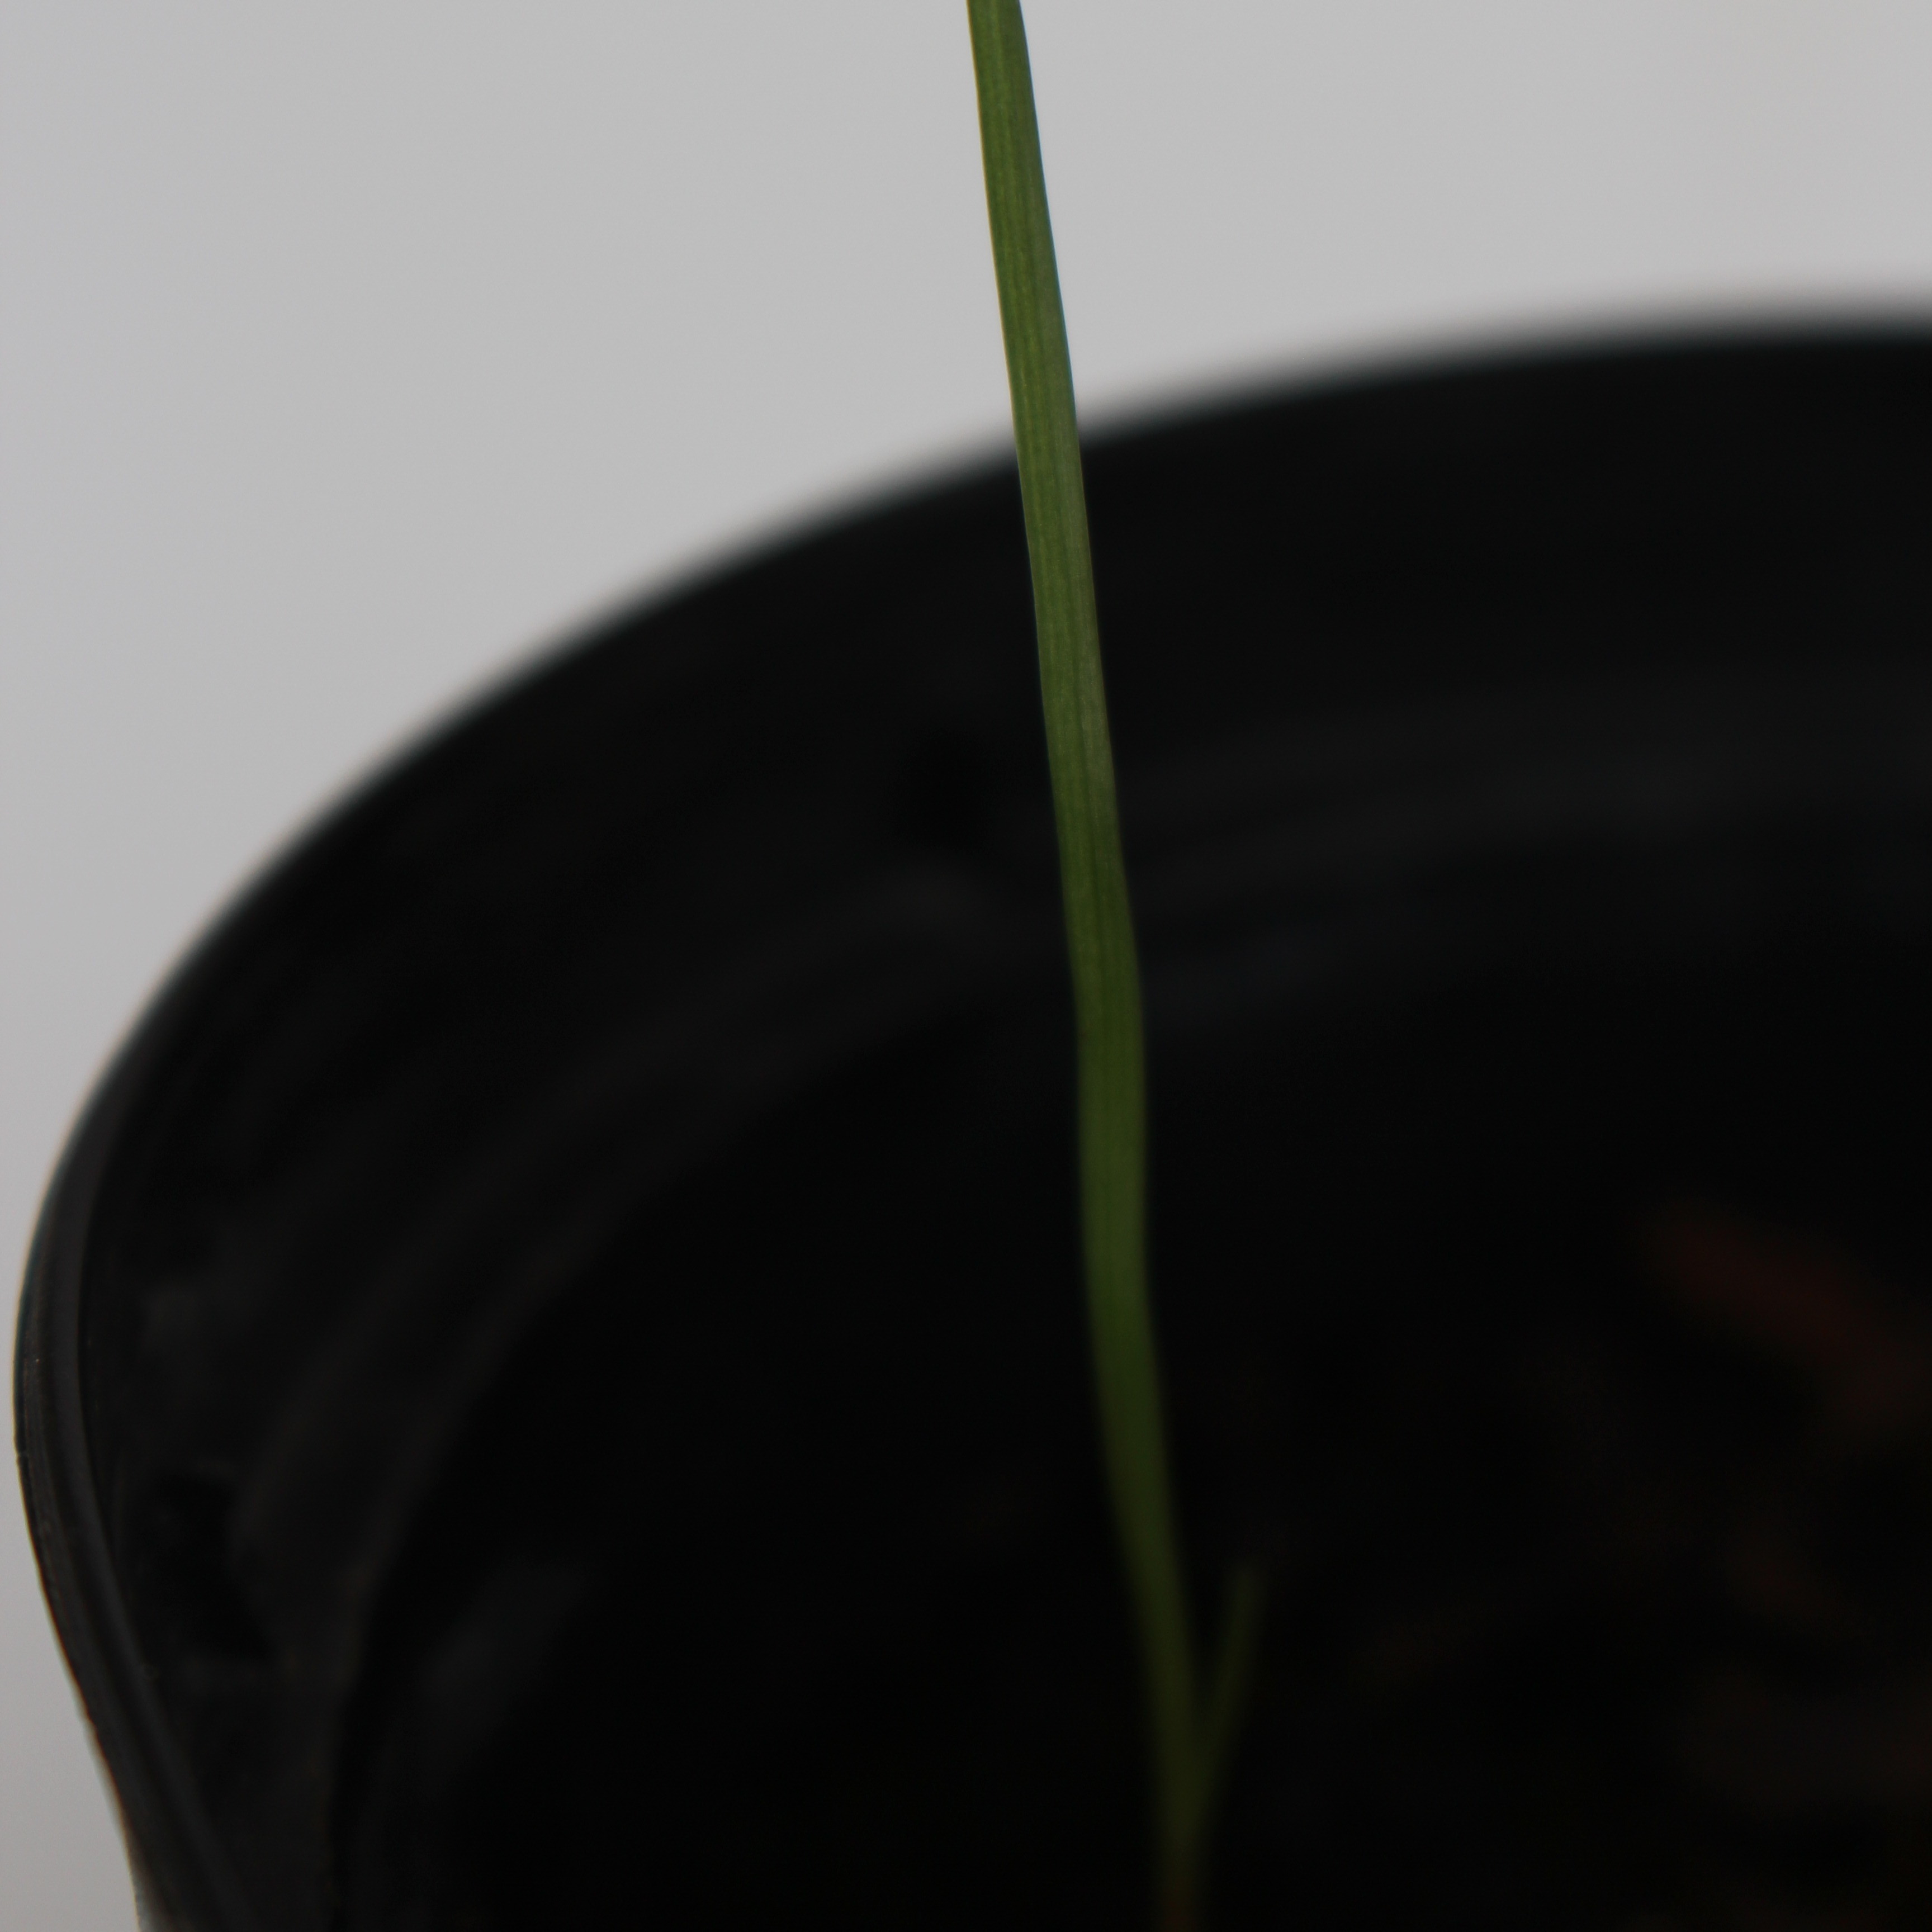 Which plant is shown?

Lolium multiflorum
